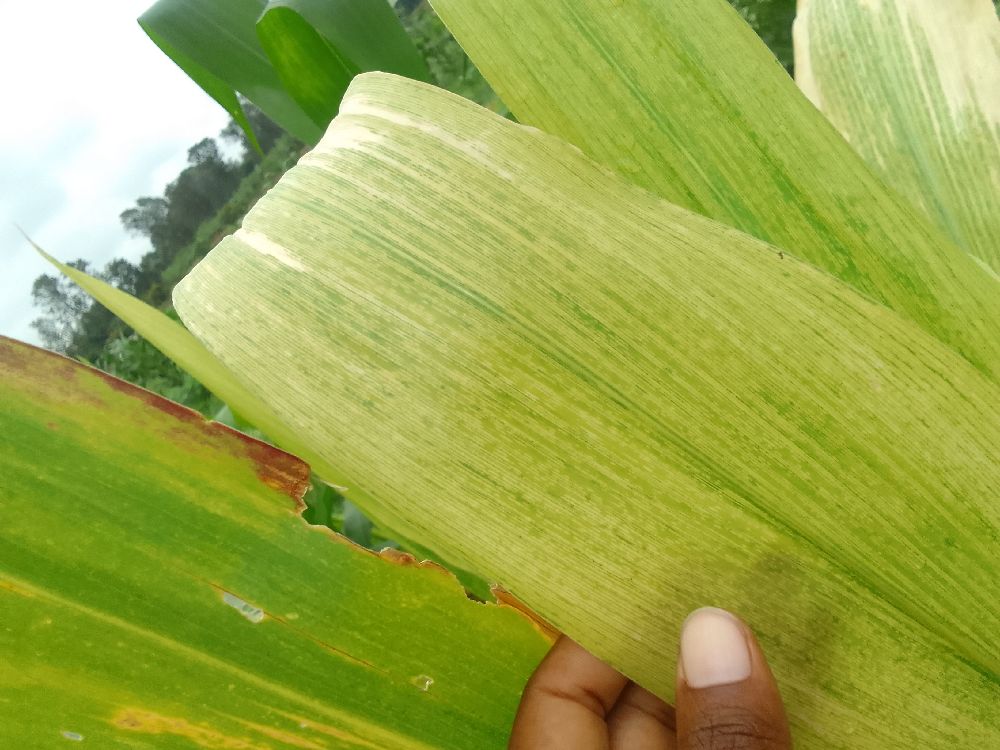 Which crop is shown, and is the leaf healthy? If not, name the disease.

maize, maize lethal necrosis
